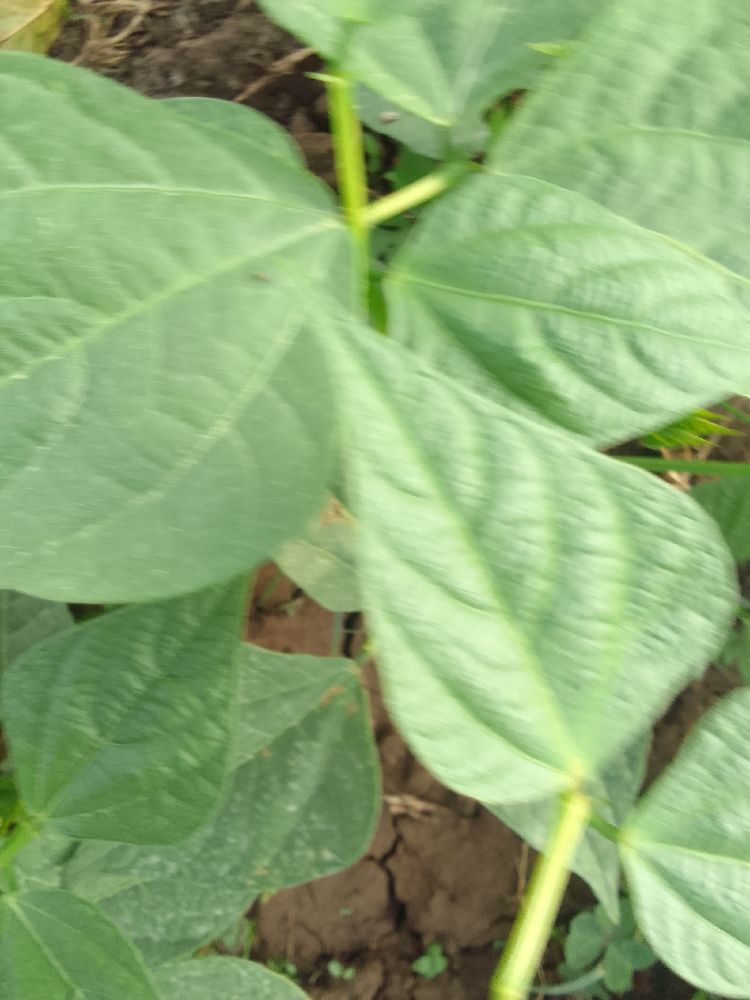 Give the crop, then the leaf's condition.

common bean, healthy
